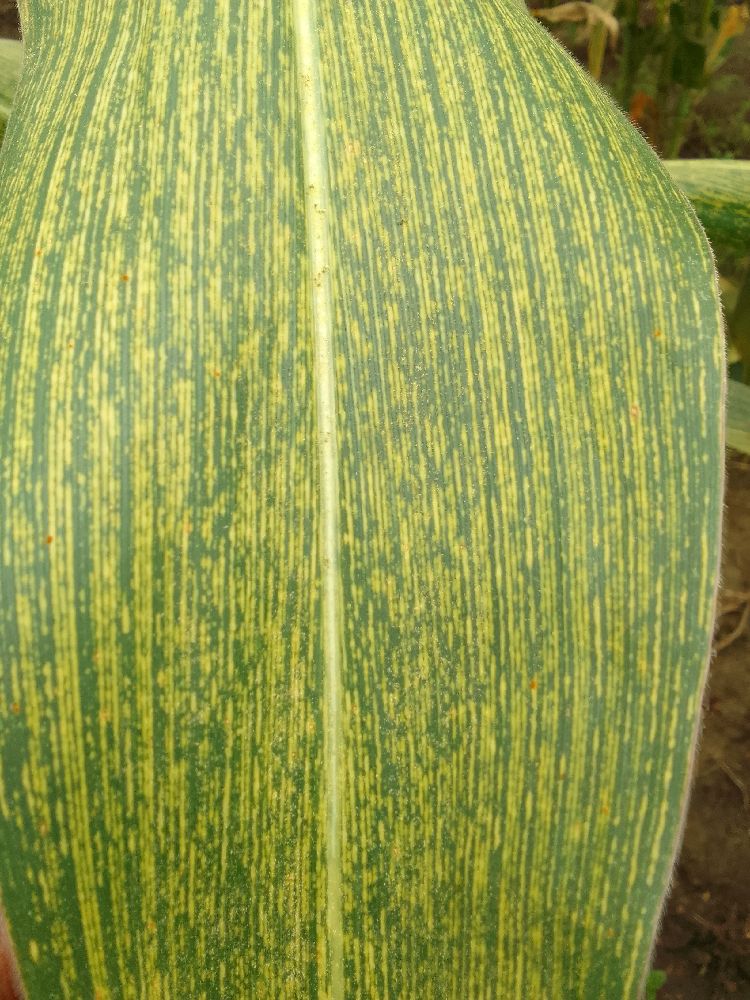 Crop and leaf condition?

maize, maize streak virus
